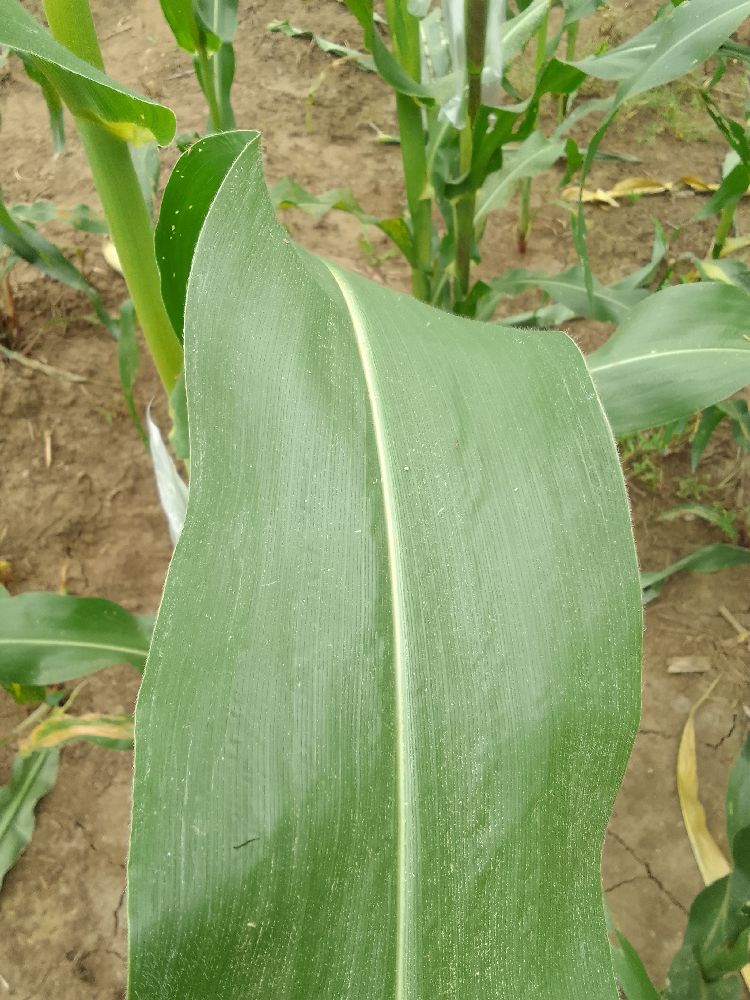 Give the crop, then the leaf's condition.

maize, healthy
